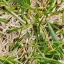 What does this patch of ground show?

grass
